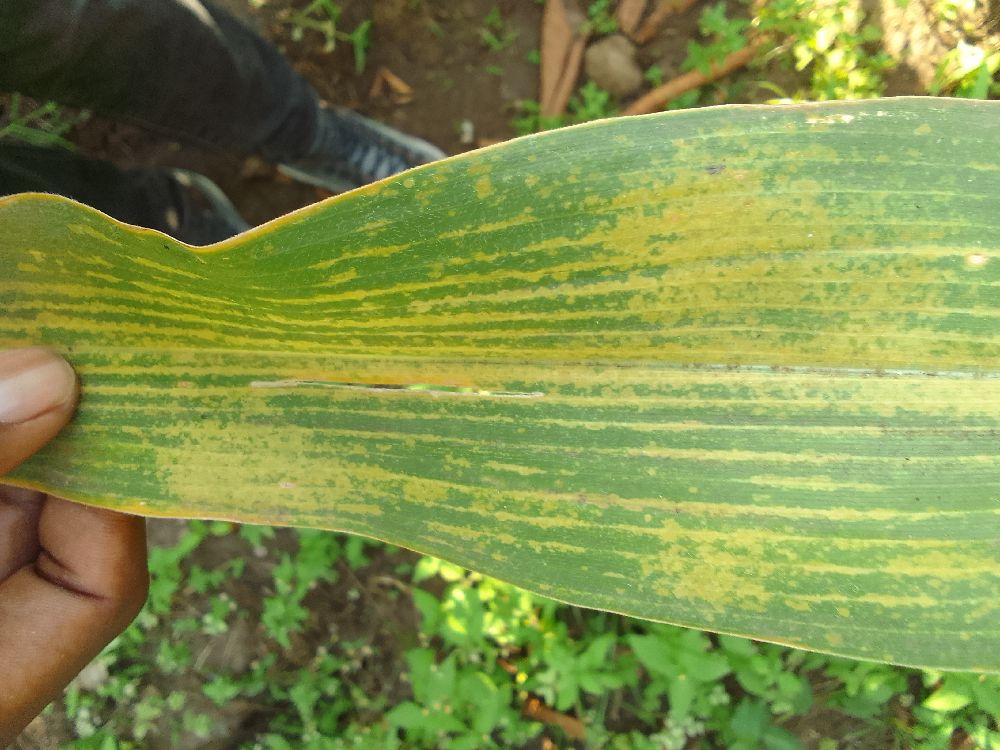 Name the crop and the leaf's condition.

maize, maize lethal necrosis
